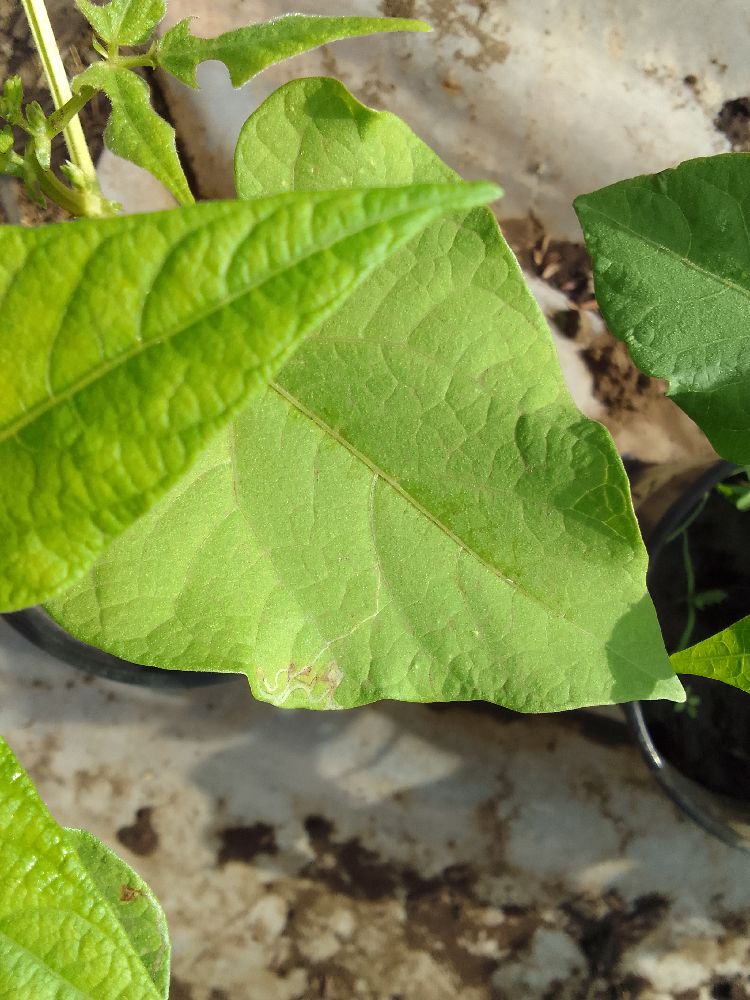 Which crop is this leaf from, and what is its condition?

common bean, healthy
